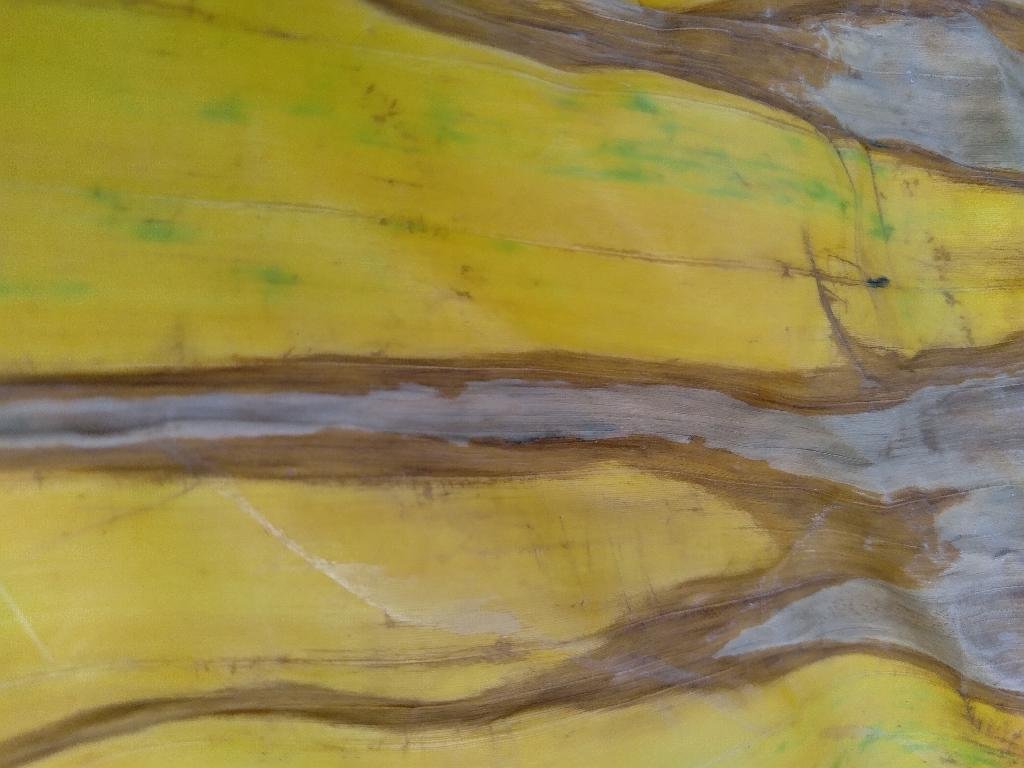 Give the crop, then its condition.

banana, fusarium wilt race 1
